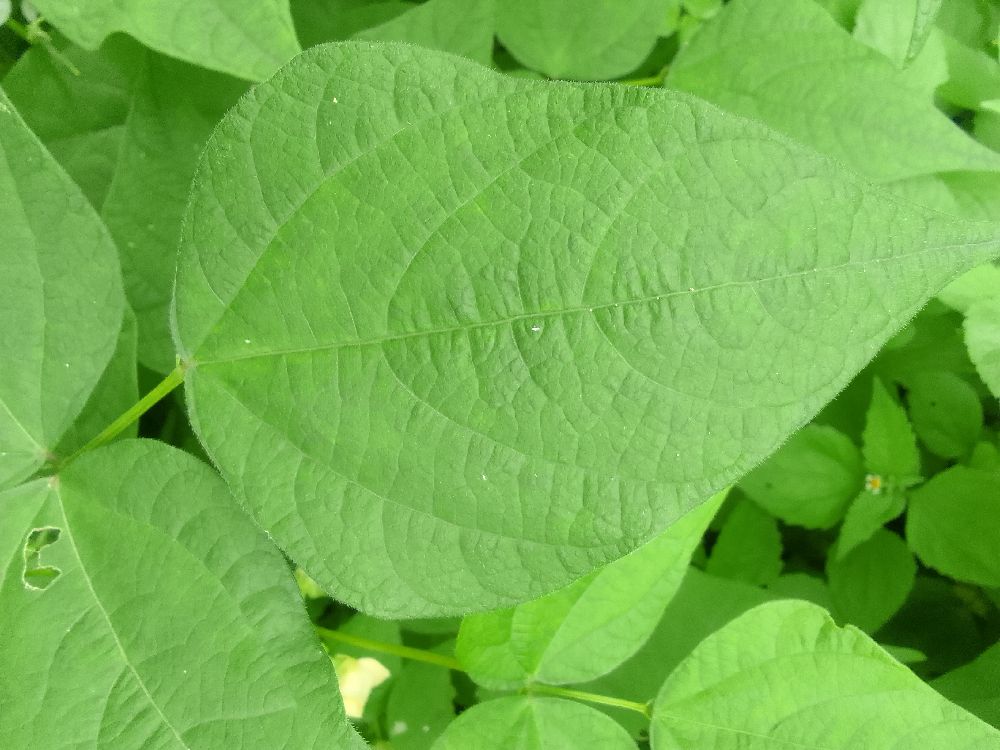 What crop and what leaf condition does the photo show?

common bean, healthy
